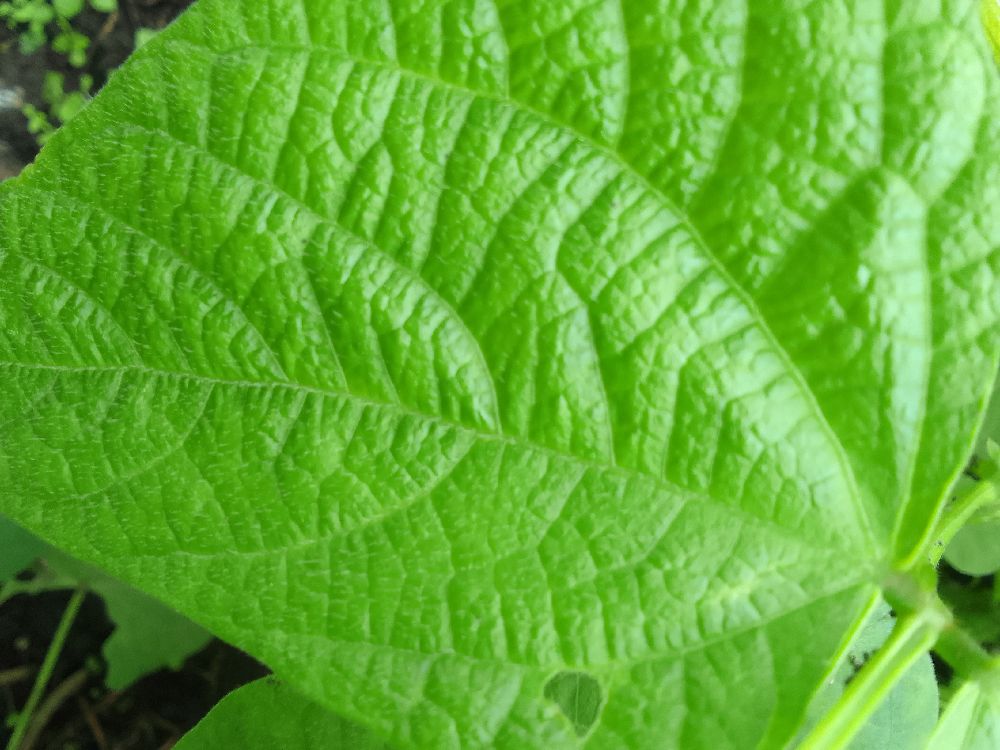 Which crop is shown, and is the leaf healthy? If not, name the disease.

common bean, healthy
